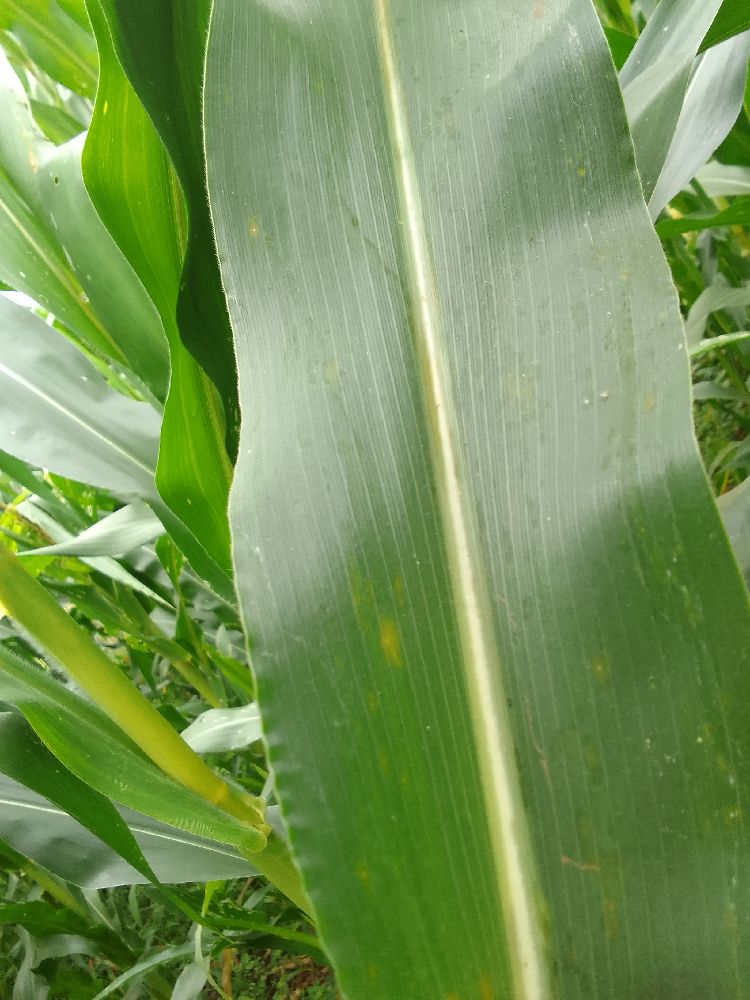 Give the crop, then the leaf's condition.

maize, healthy
